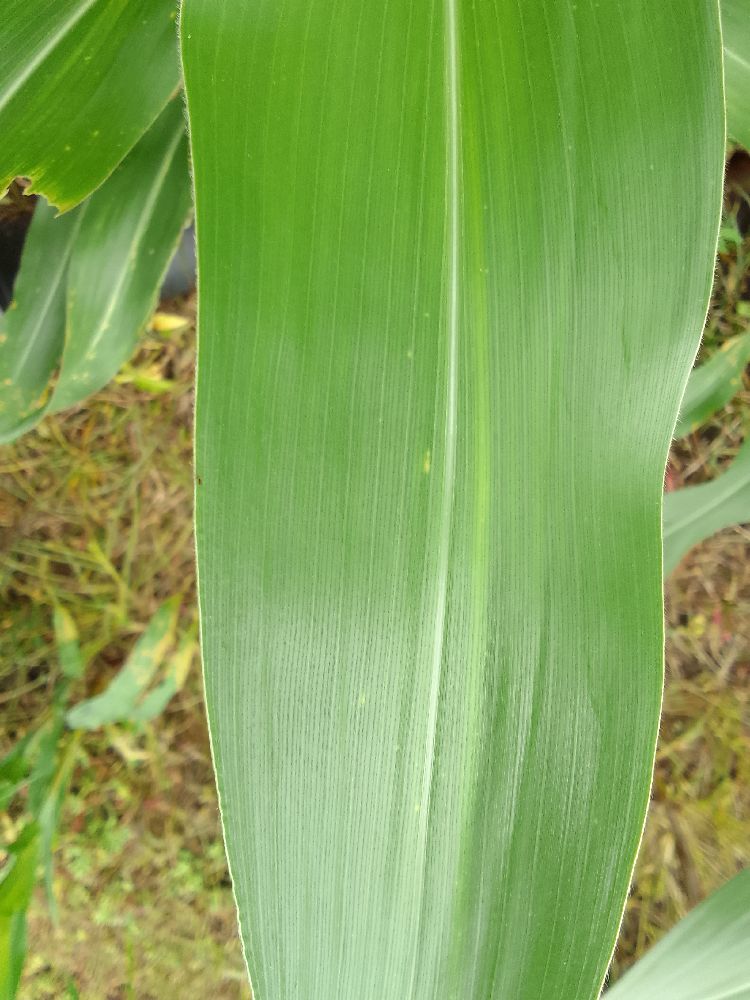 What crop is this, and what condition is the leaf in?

maize, healthy
